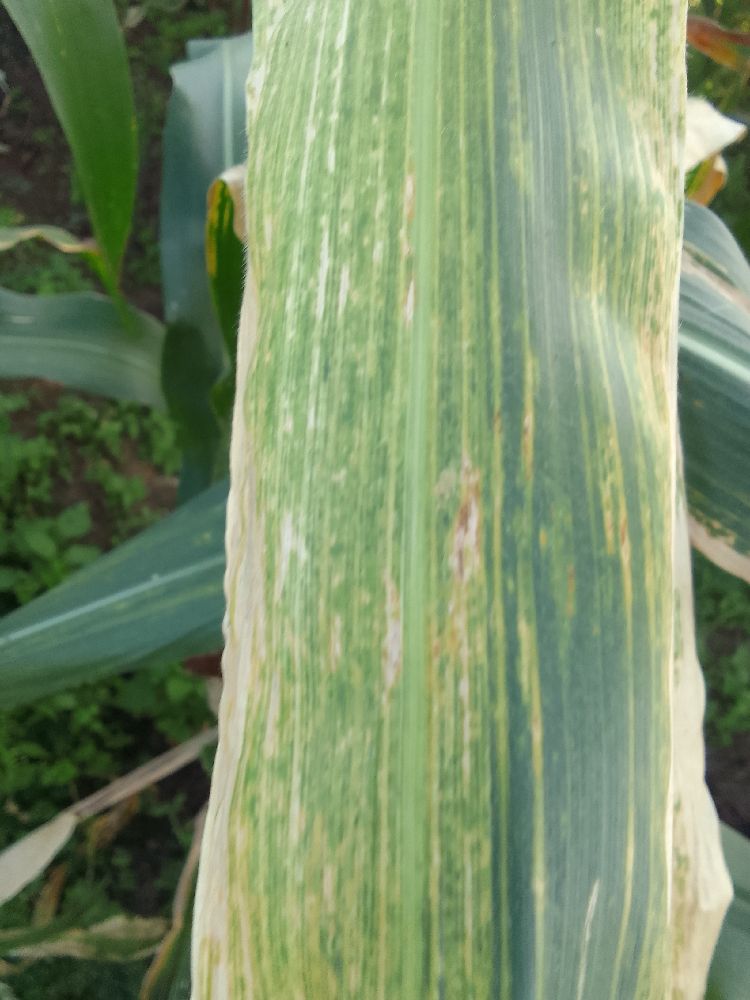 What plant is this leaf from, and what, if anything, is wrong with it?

maize, maize lethal necrosis
